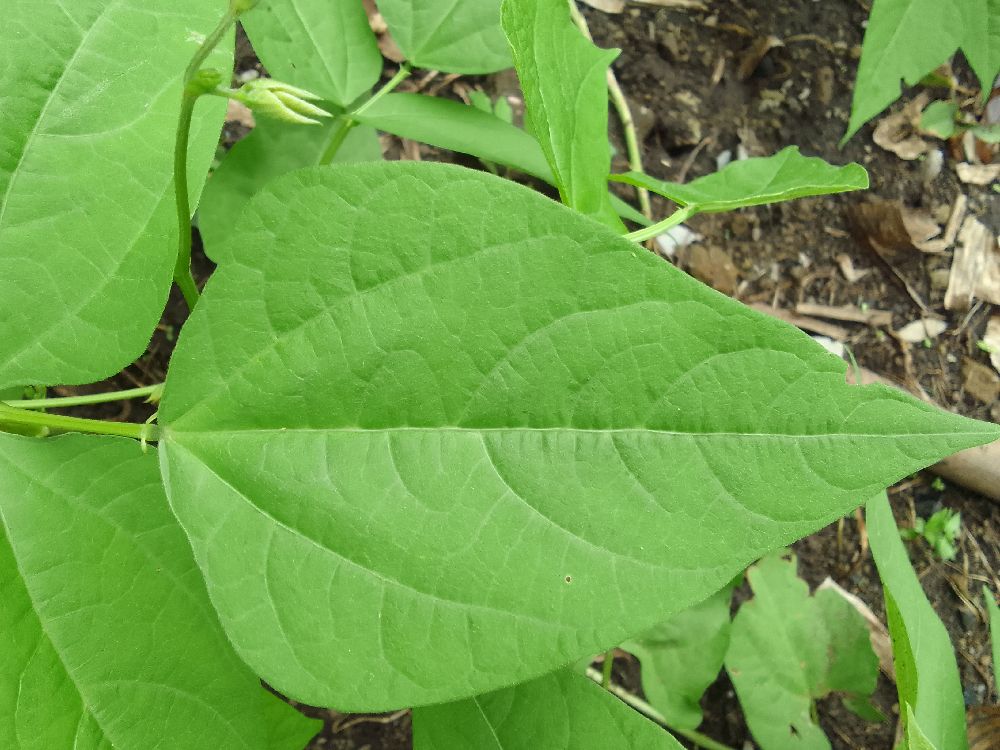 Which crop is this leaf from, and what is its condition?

common bean, healthy
